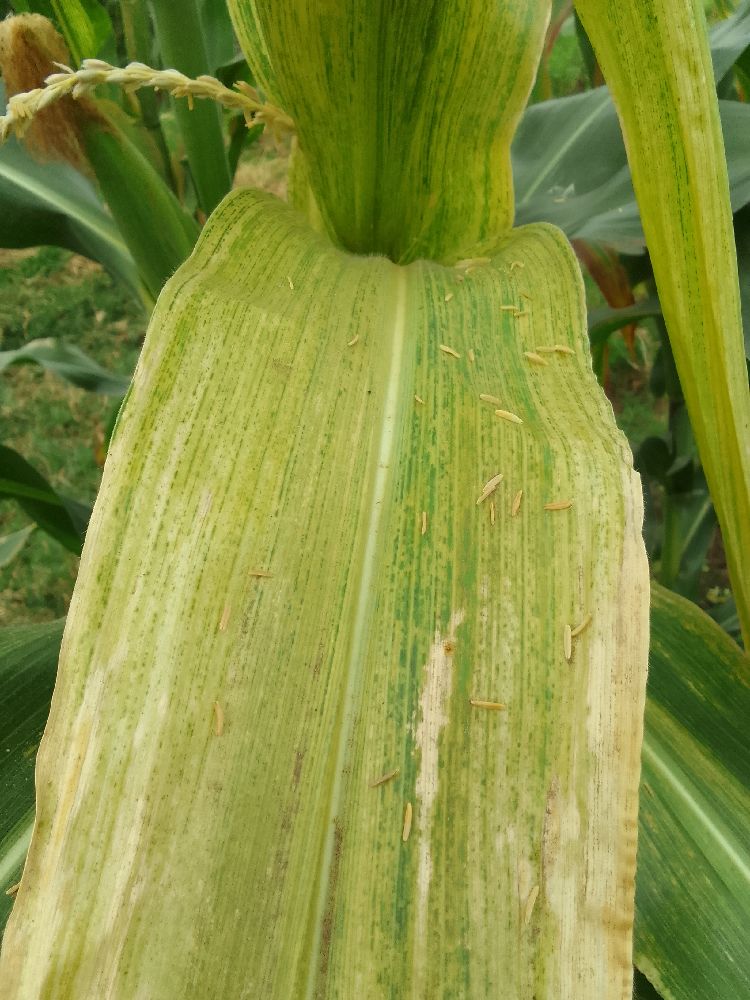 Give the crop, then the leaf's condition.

maize, maize lethal necrosis
